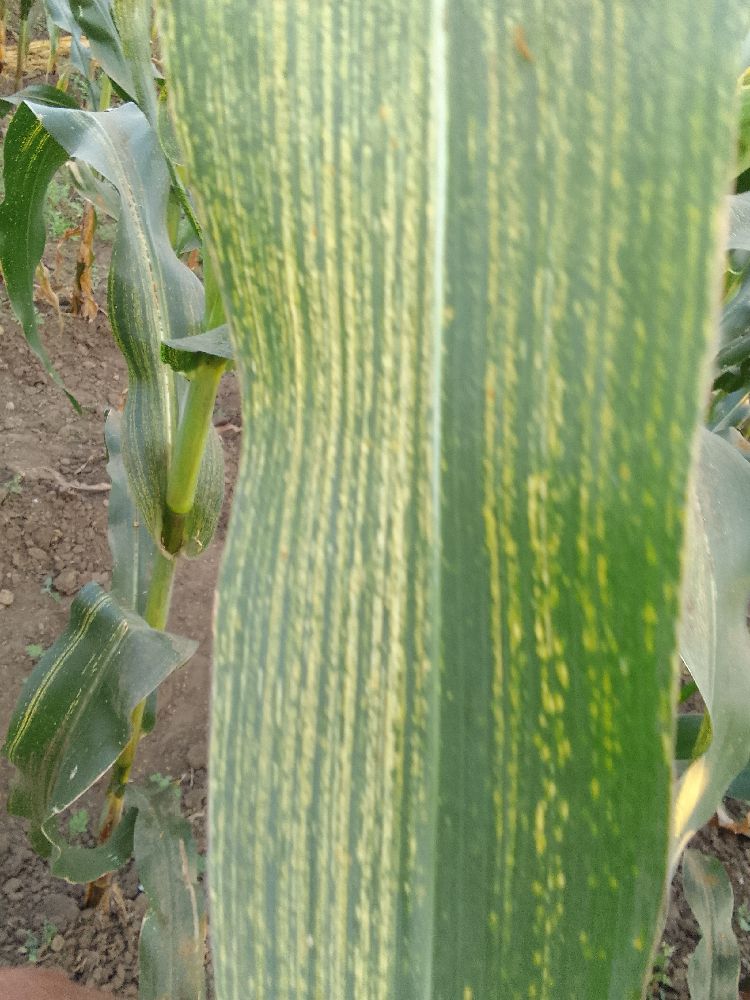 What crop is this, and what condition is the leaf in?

maize, maize streak virus
